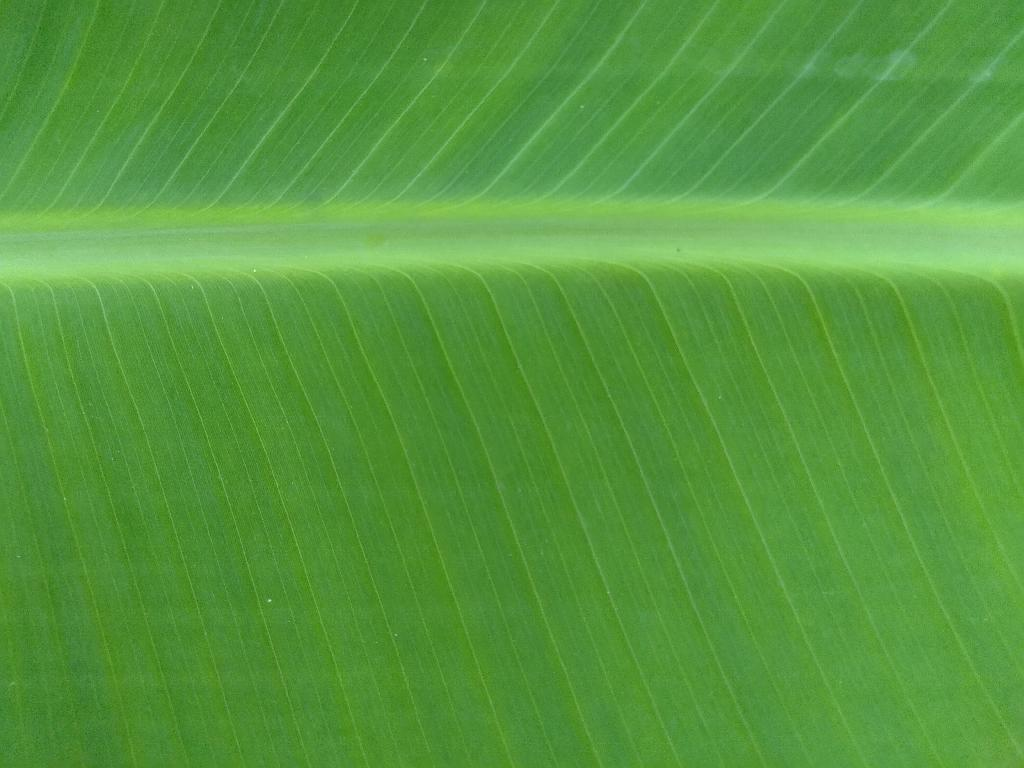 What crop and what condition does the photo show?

banana, healthy
